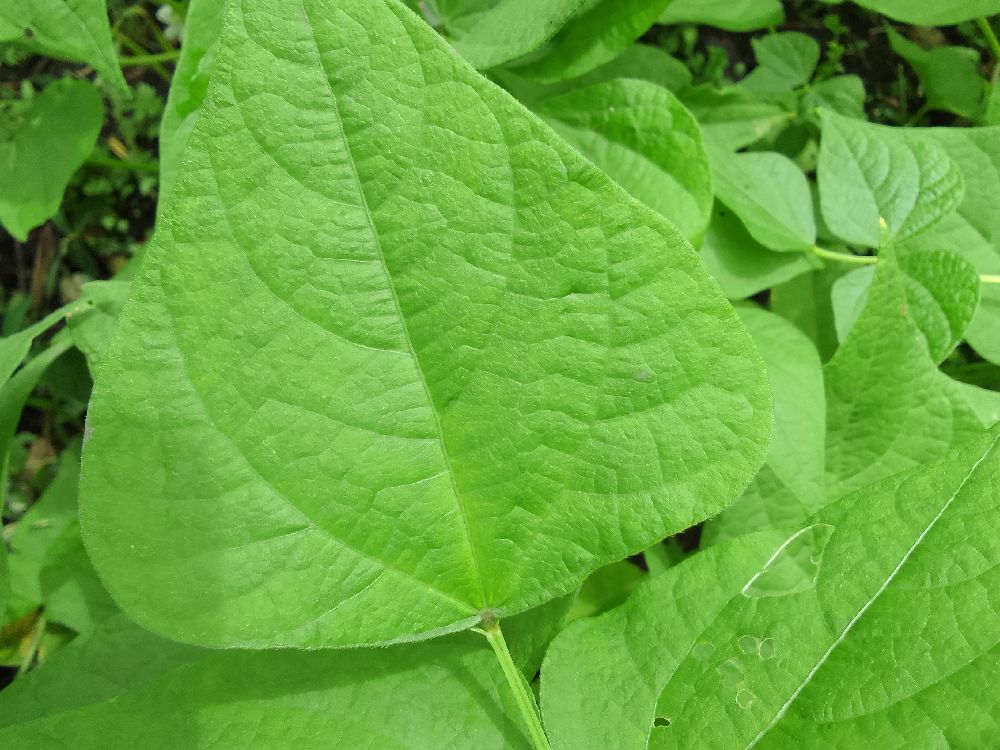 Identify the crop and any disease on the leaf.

common bean, healthy
